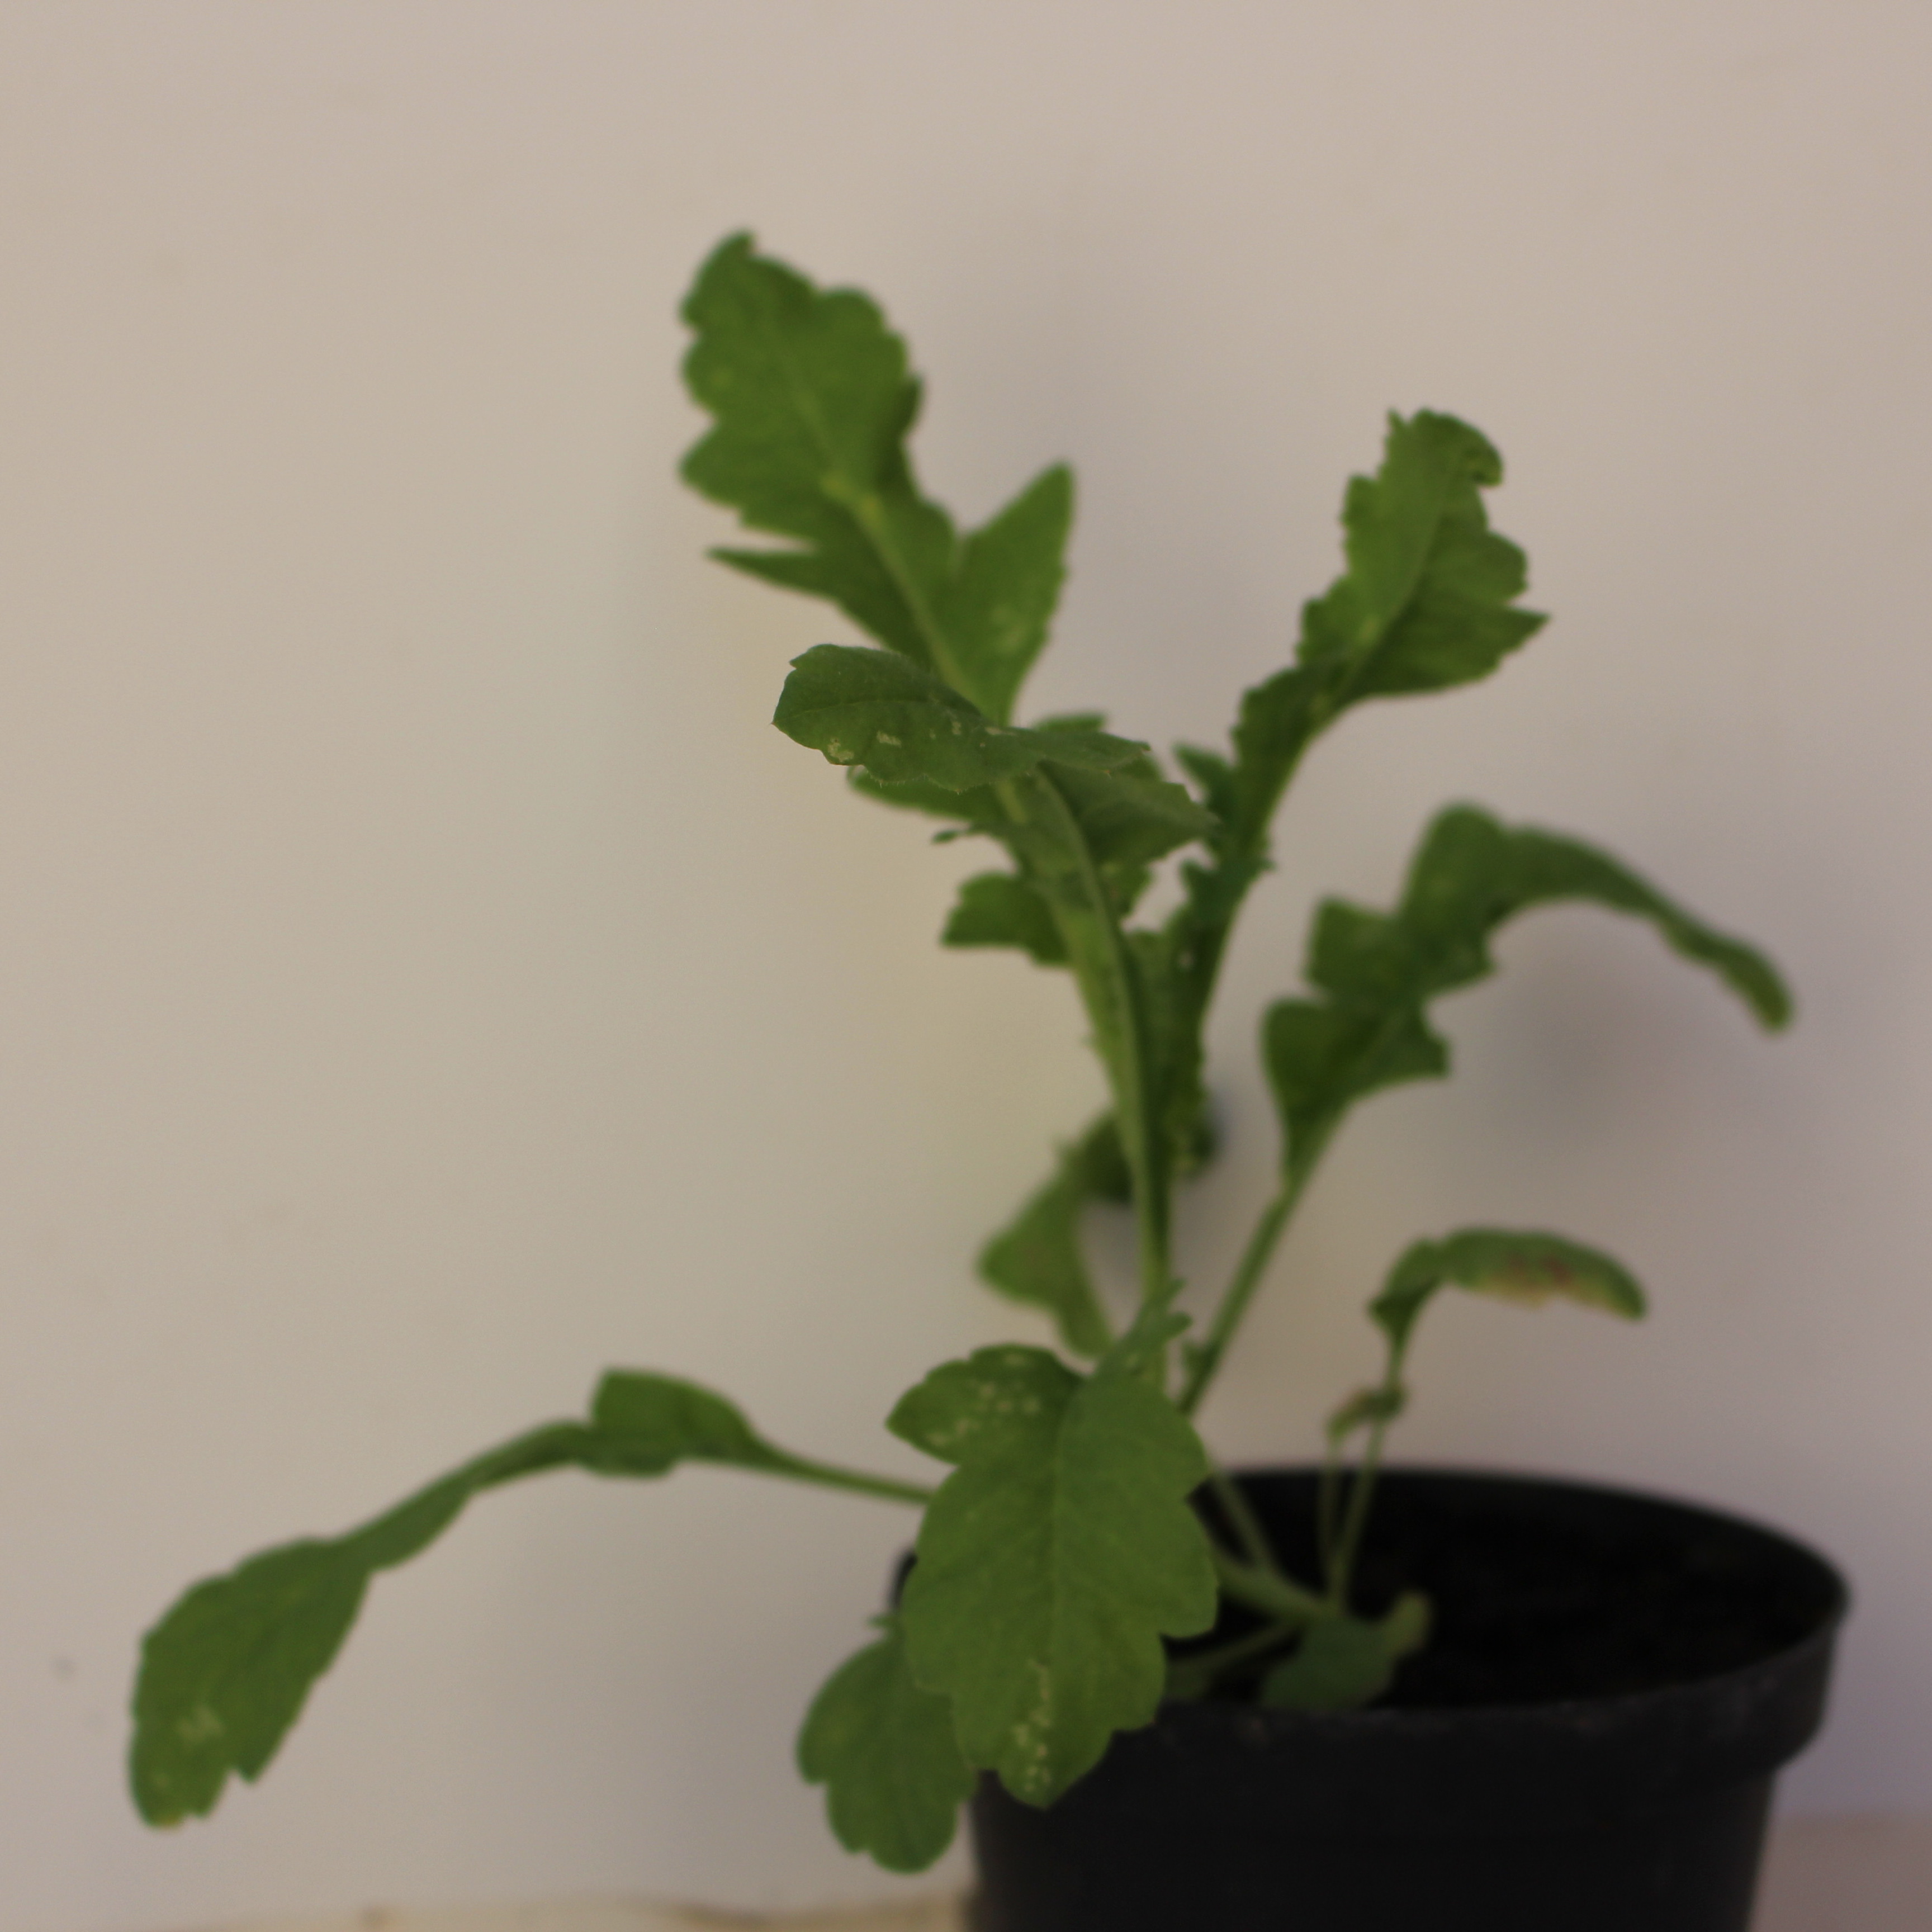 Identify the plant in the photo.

Papaver rhoeas
